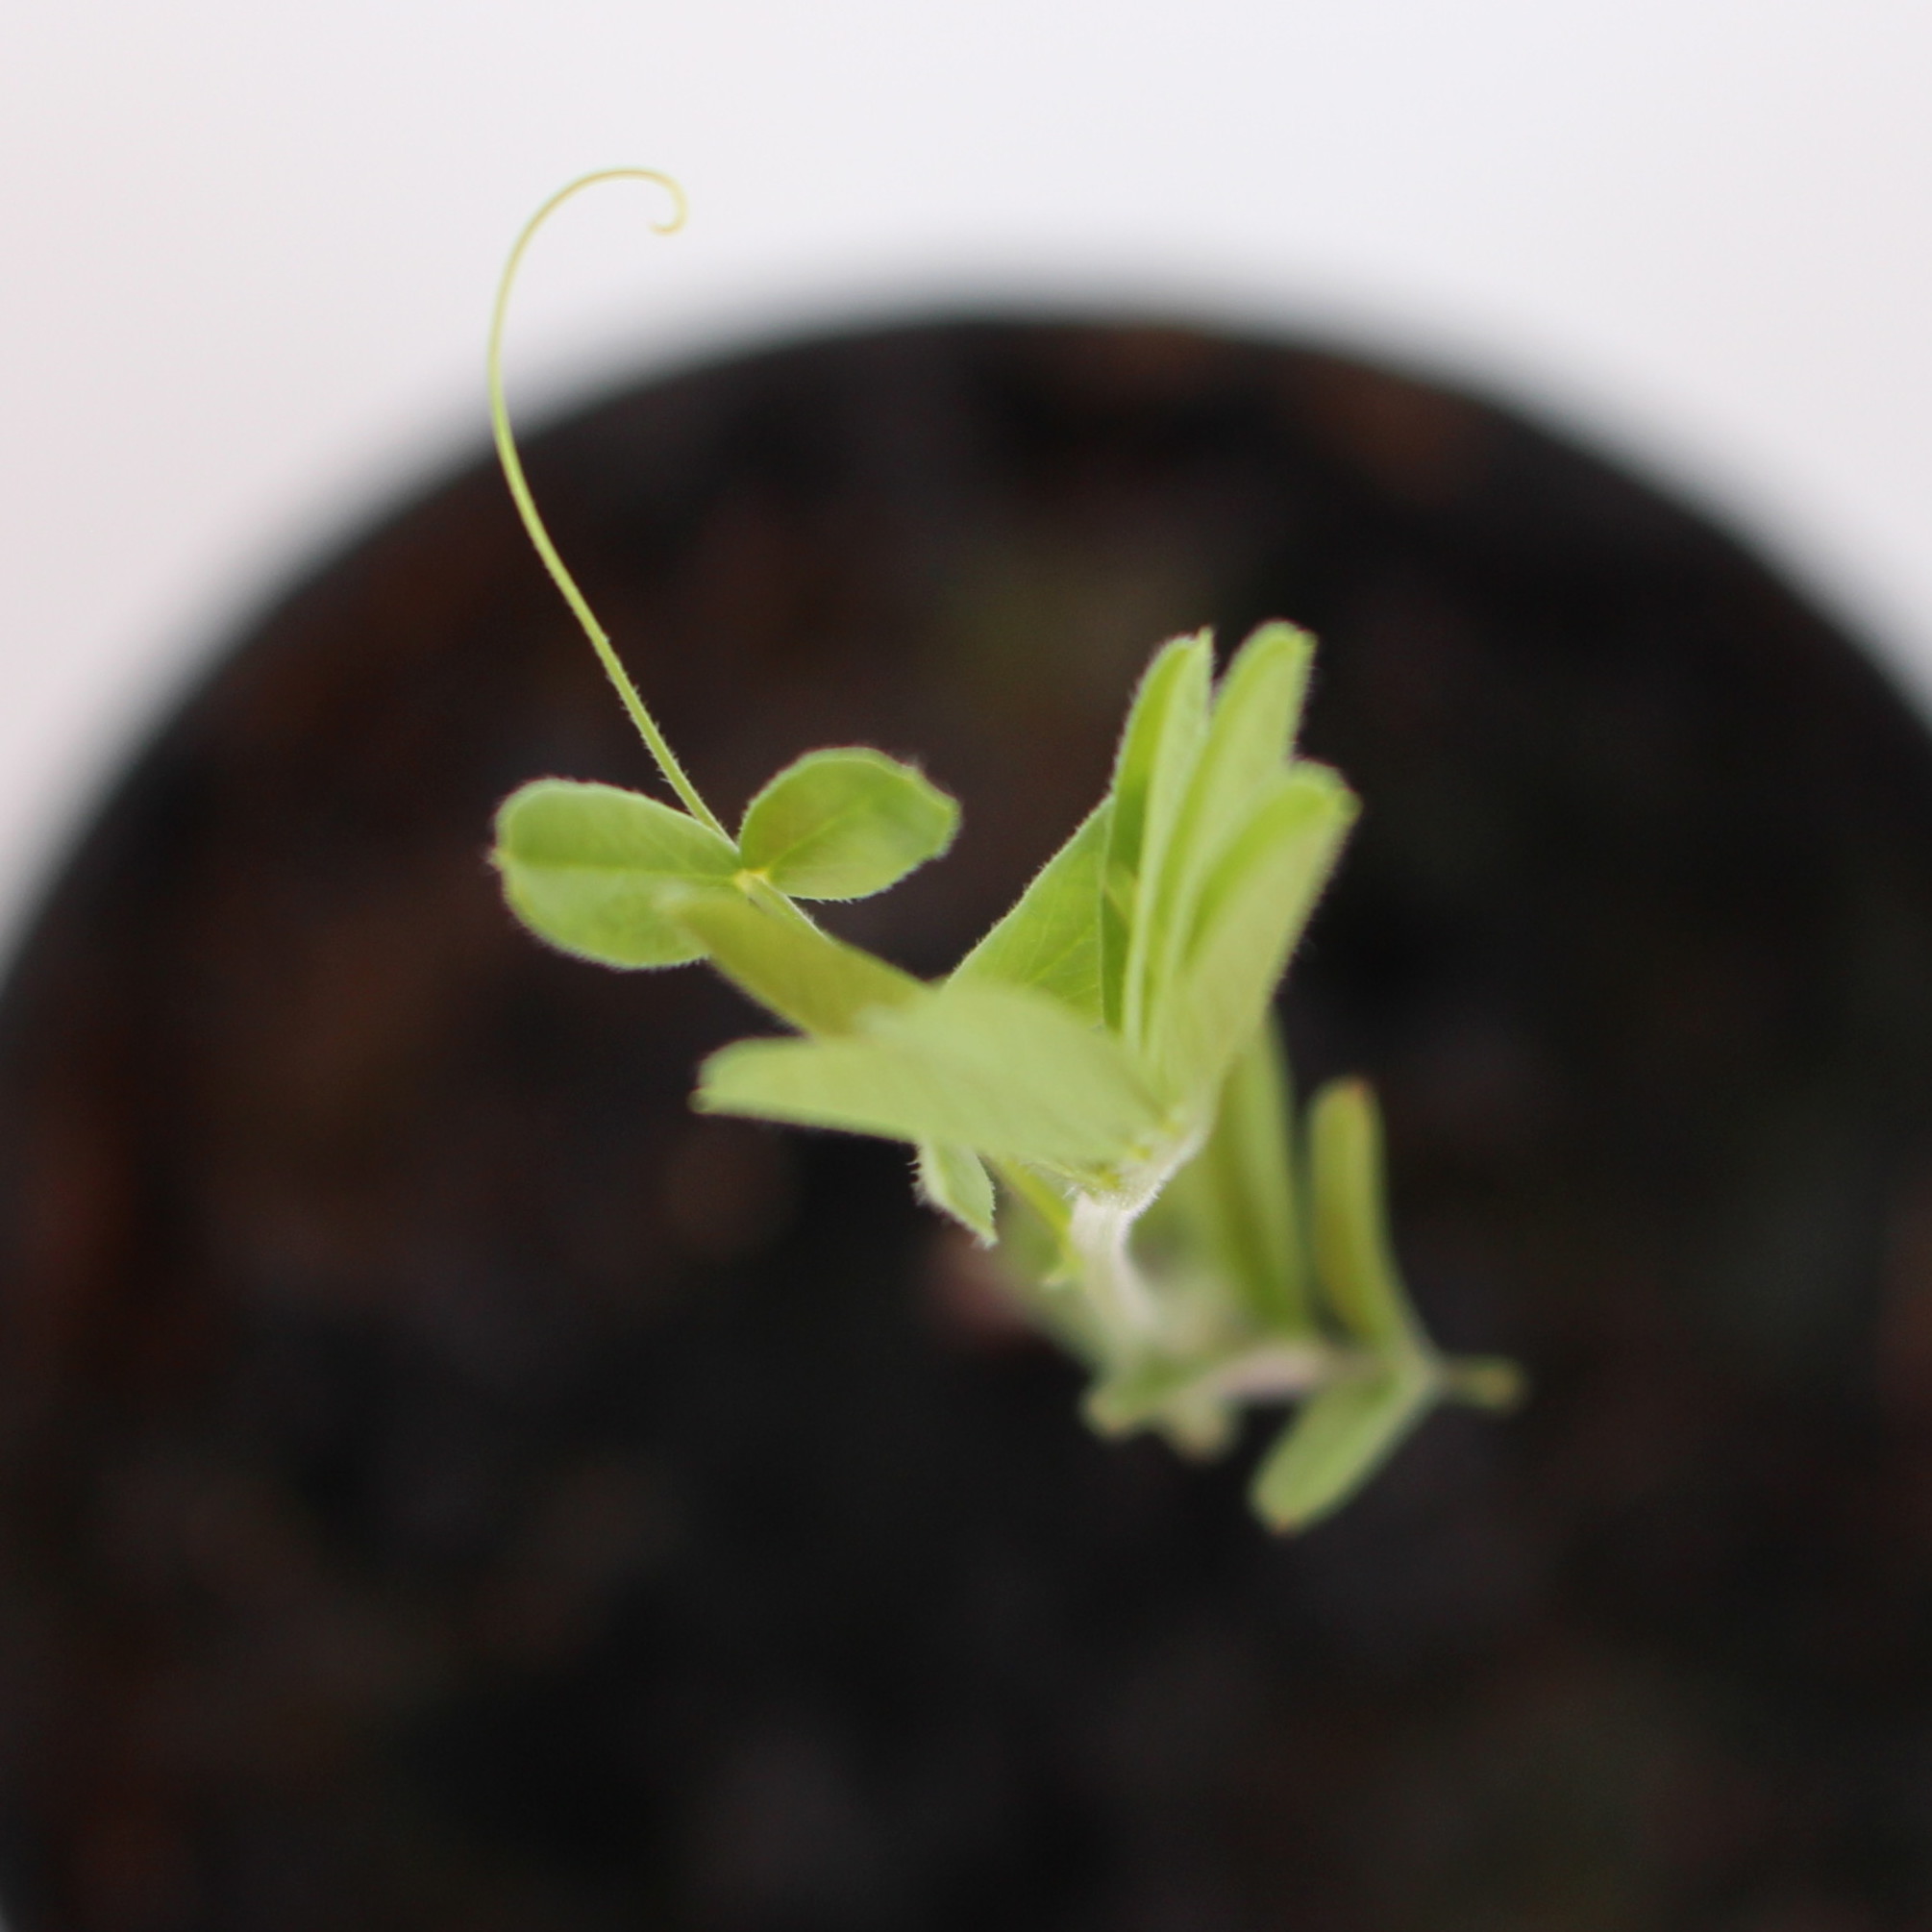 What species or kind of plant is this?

Vicia sativa
